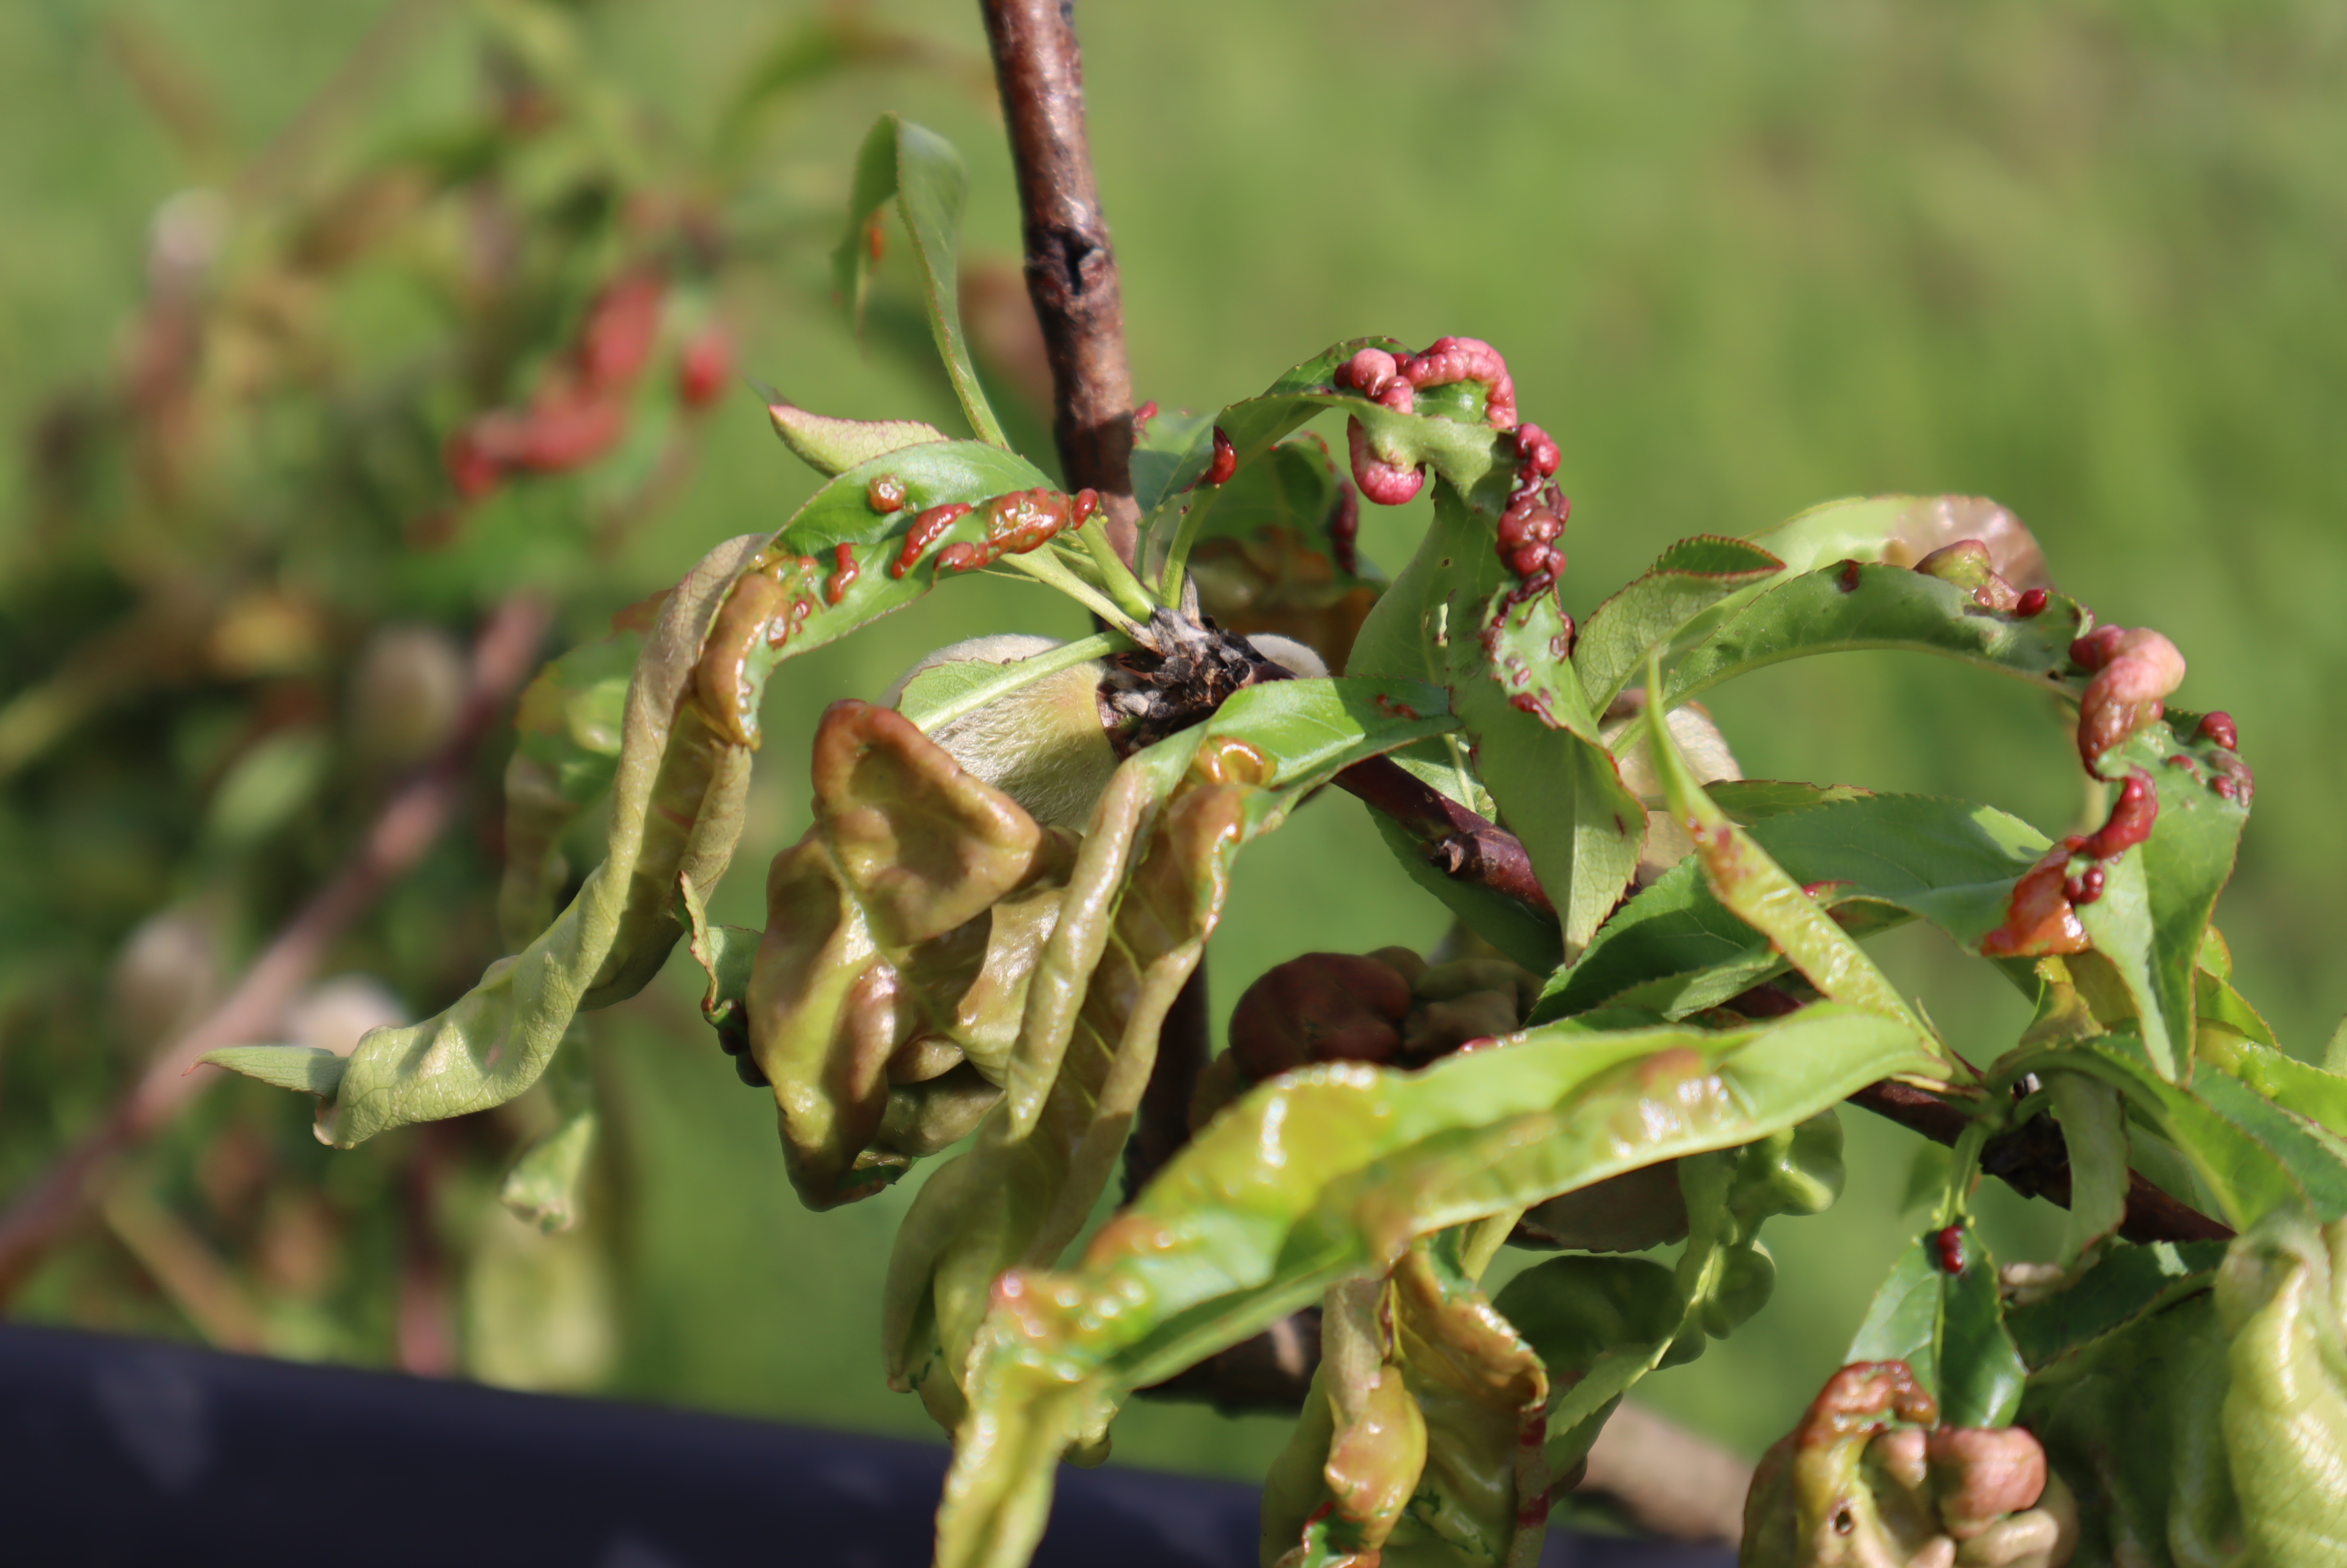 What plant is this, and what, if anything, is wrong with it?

peach, peach leaf curl
